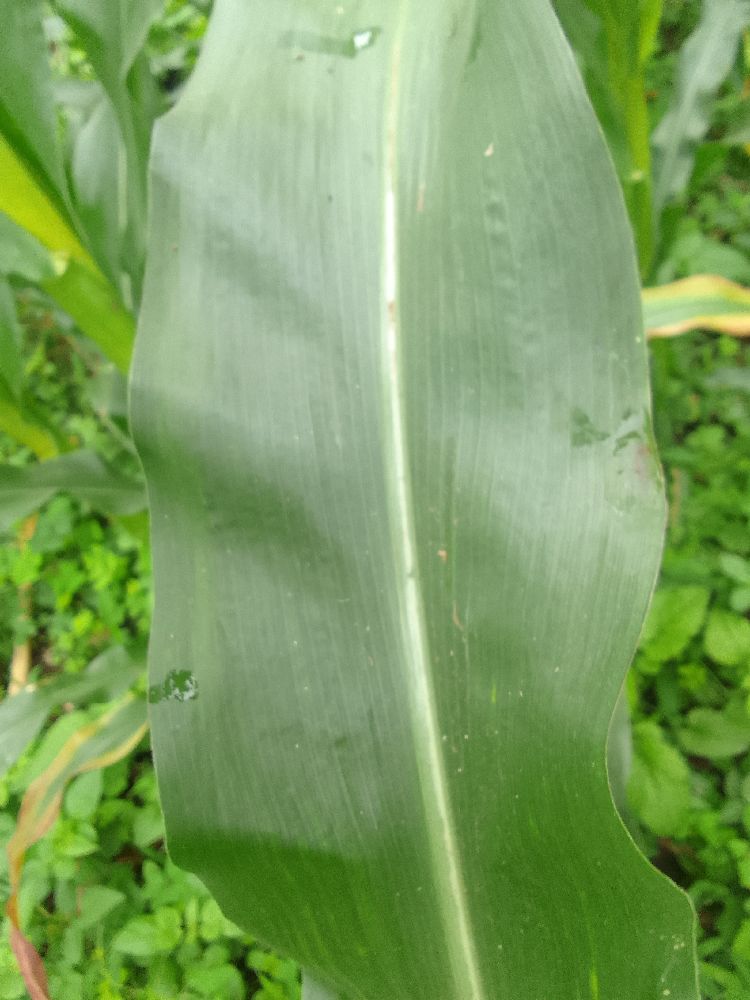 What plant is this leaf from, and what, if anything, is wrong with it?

maize, healthy
